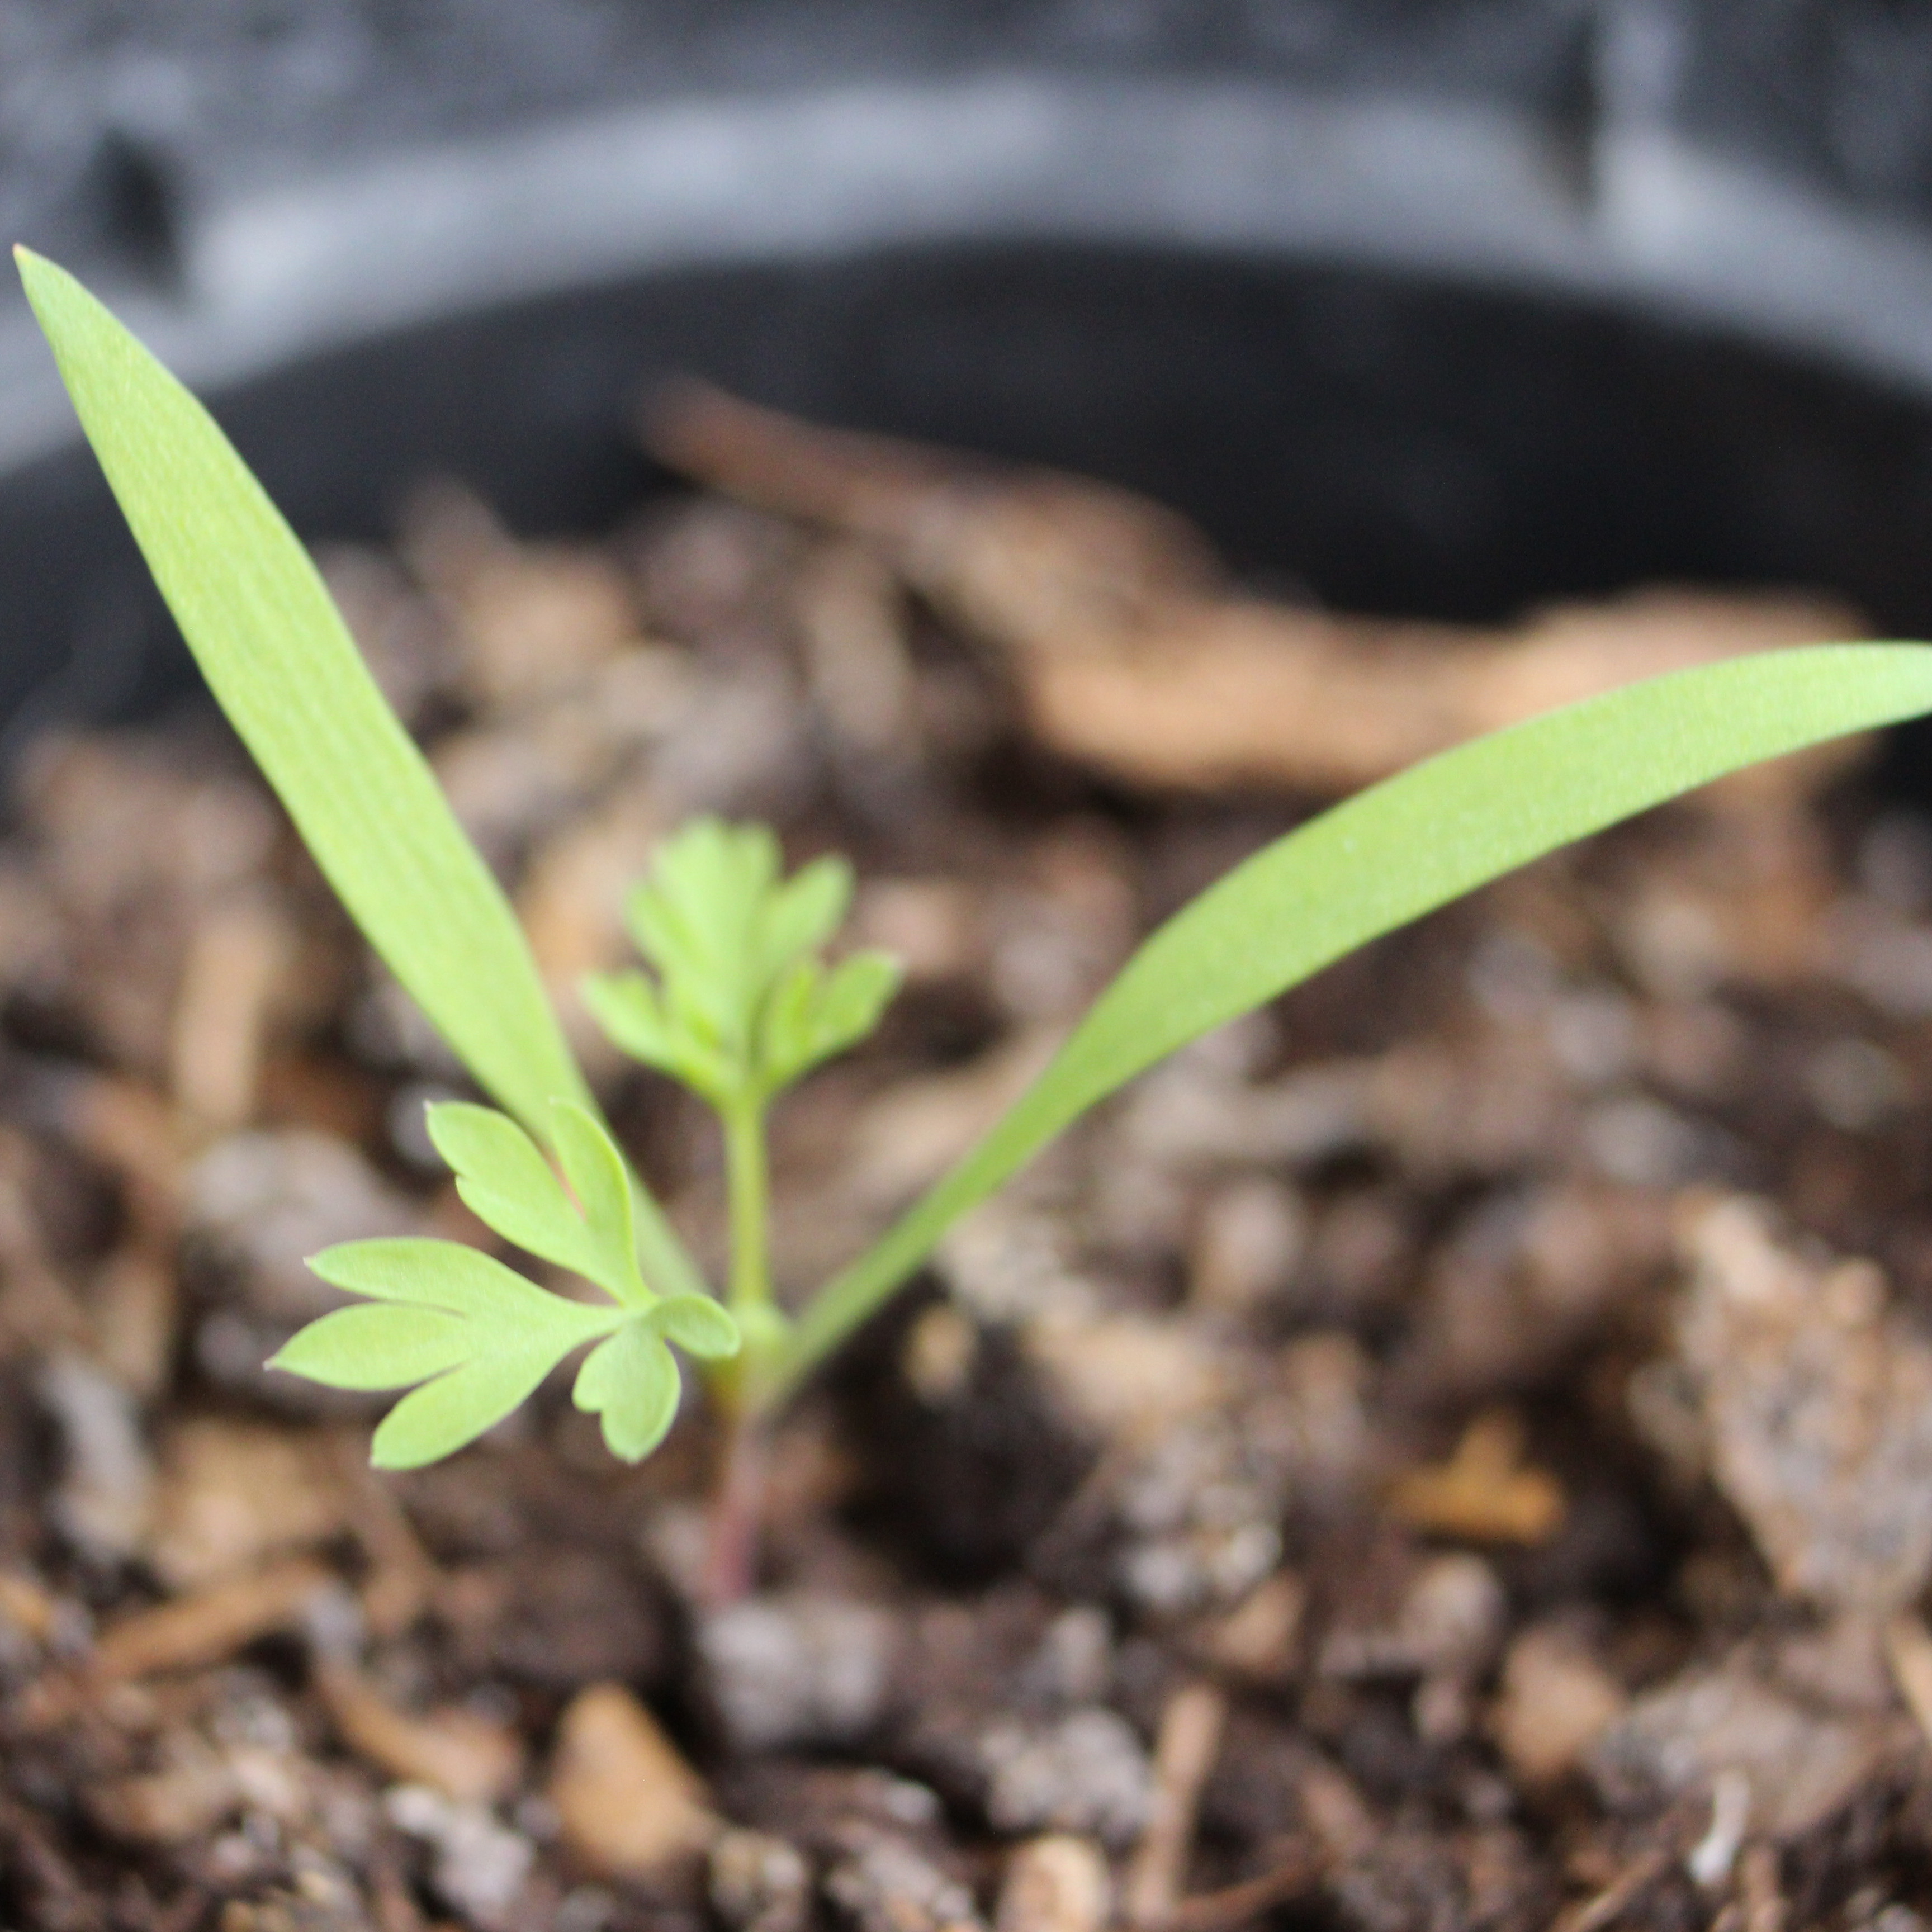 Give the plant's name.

Fumaria officinalis
